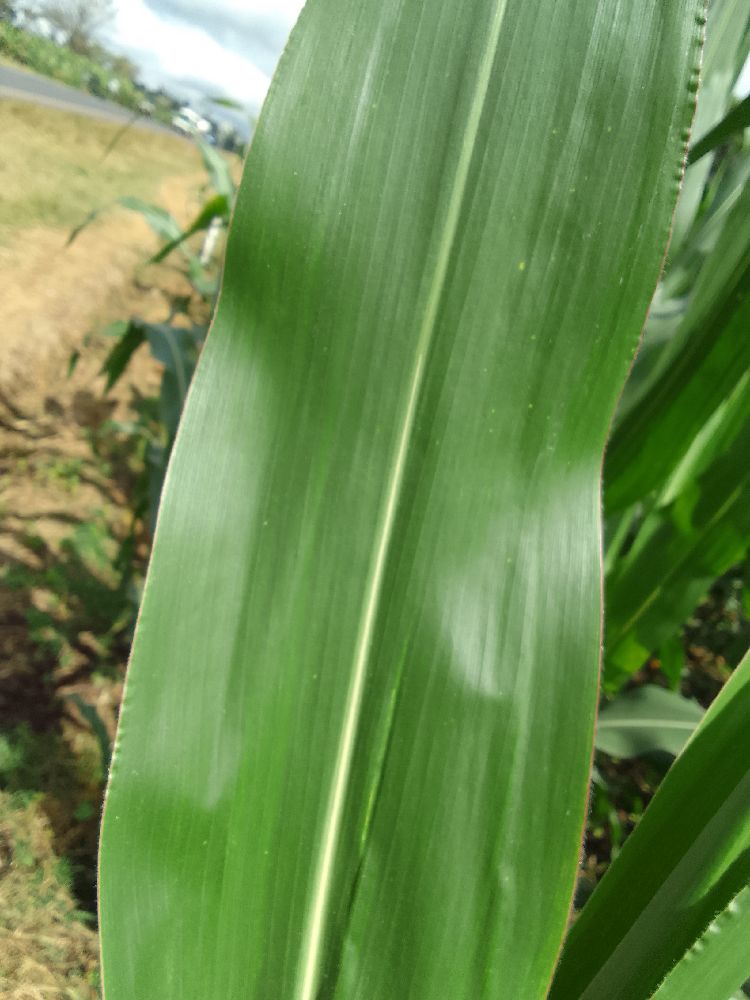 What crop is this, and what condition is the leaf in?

maize, healthy
